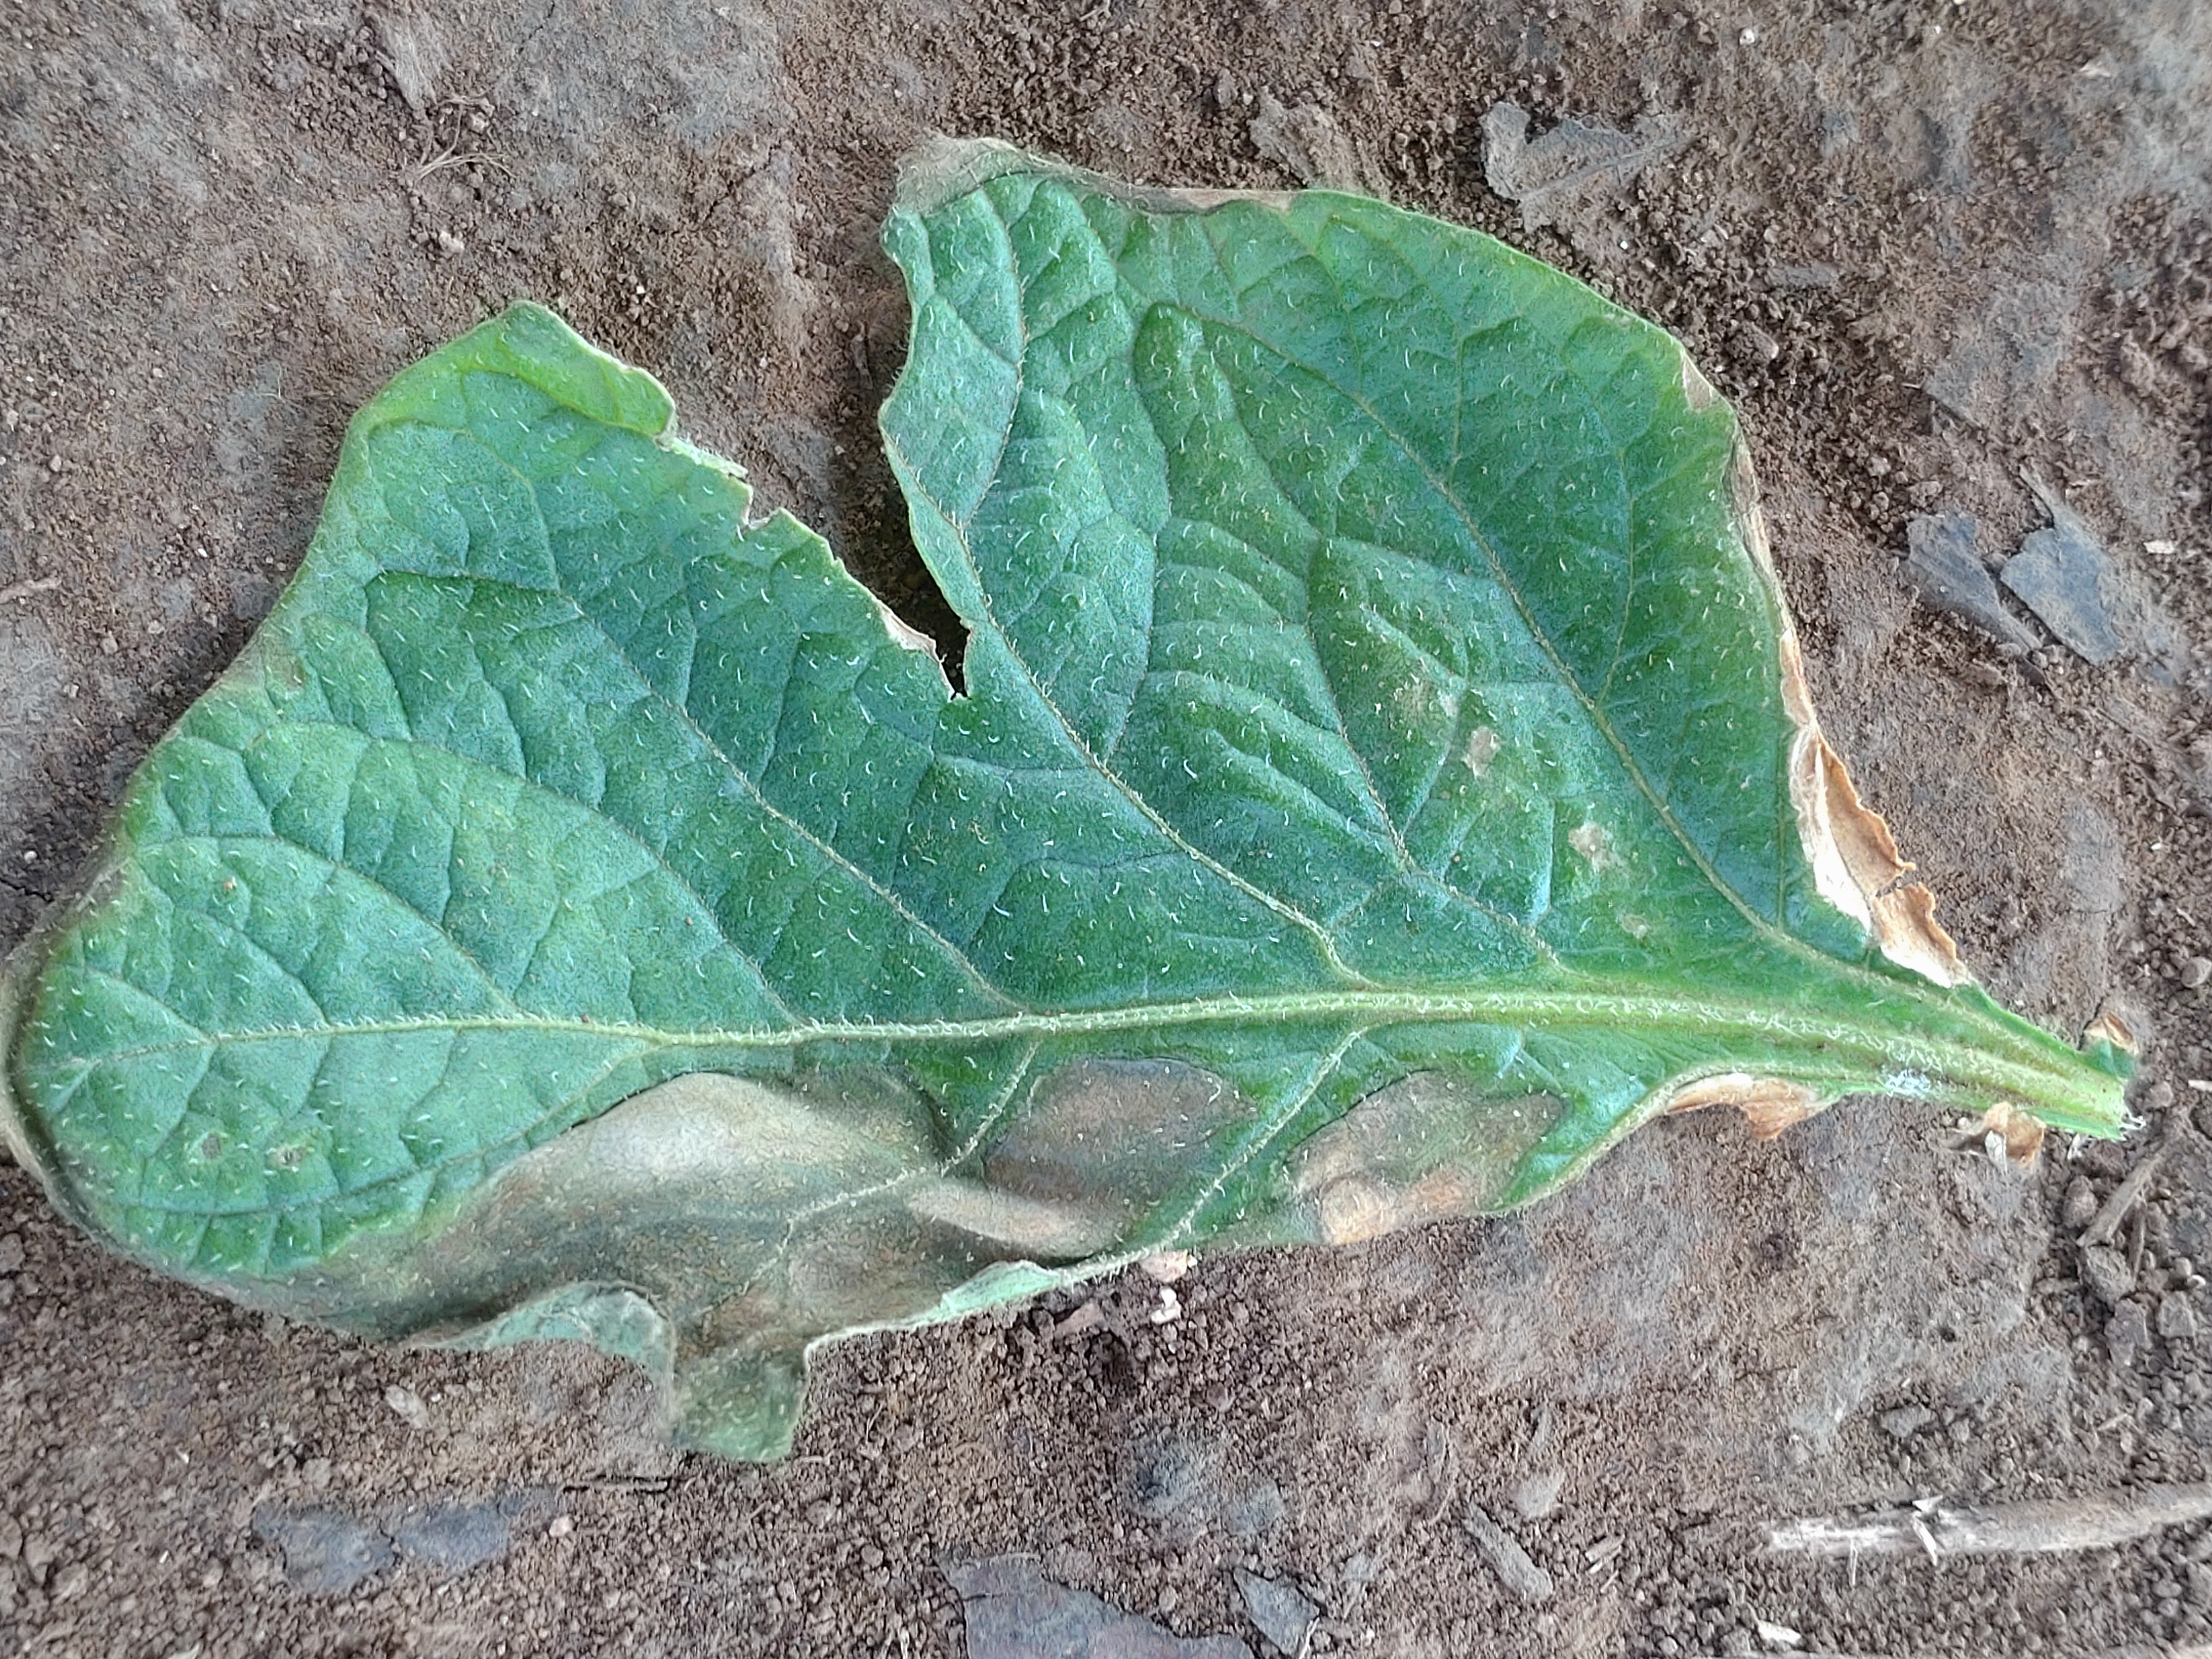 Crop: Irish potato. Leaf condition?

early blight
